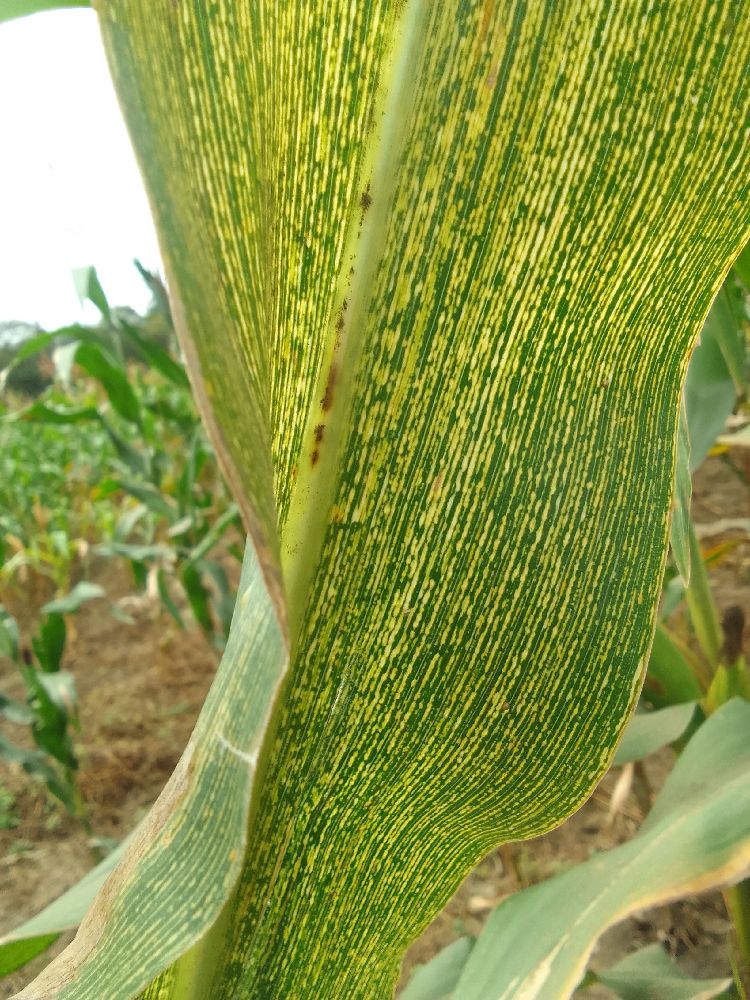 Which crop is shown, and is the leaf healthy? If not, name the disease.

maize, maize streak virus
